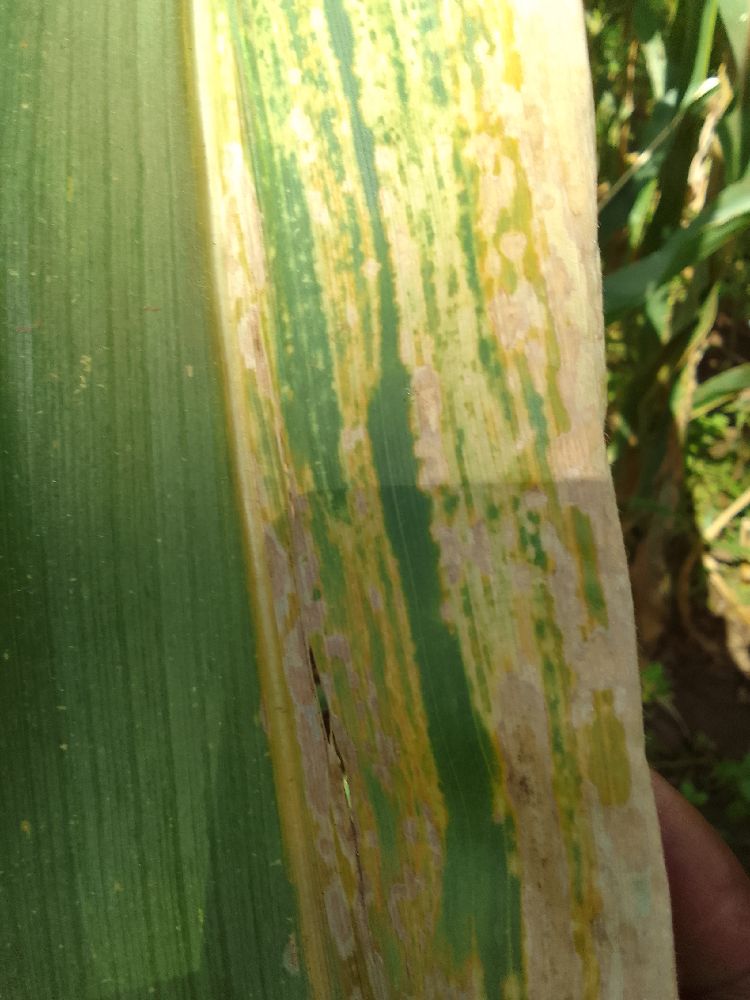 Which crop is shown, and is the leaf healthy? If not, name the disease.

maize, maize lethal necrosis
